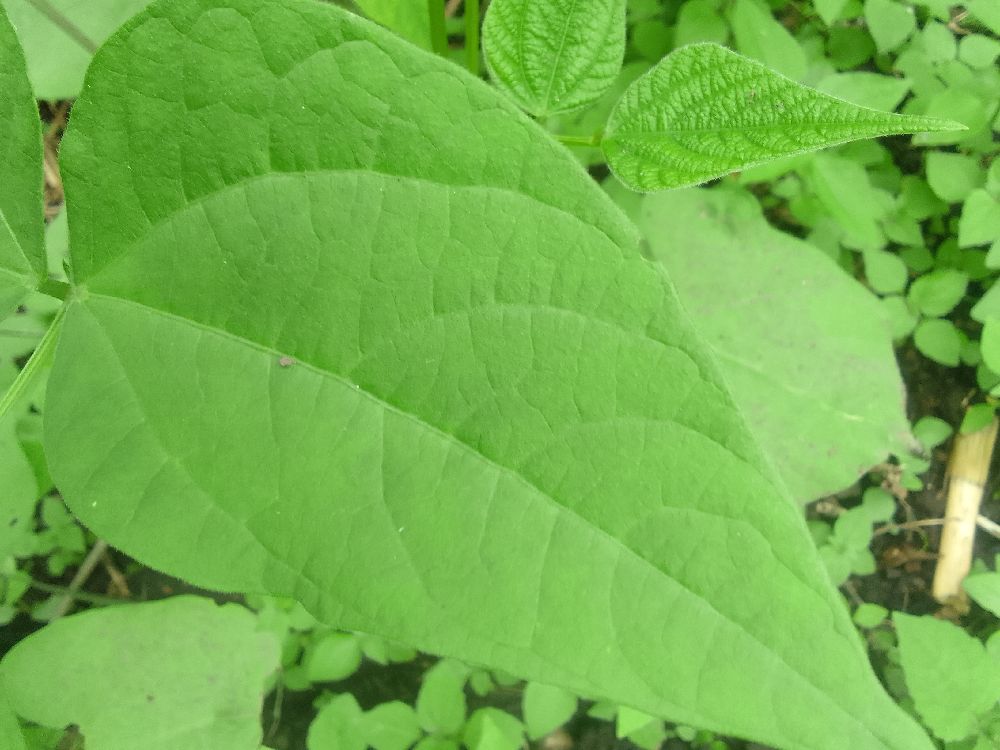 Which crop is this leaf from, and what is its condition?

common bean, healthy
